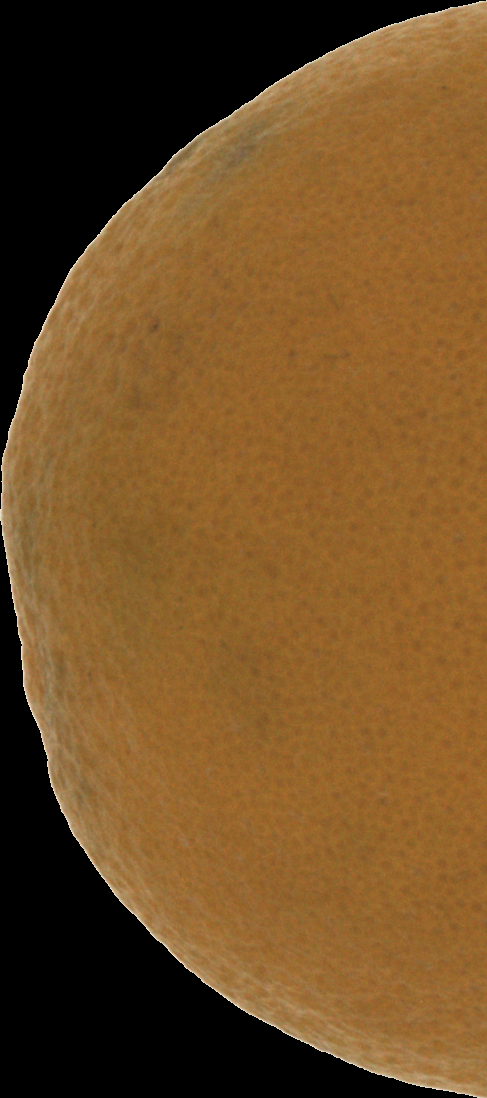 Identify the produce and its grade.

orange, bad
